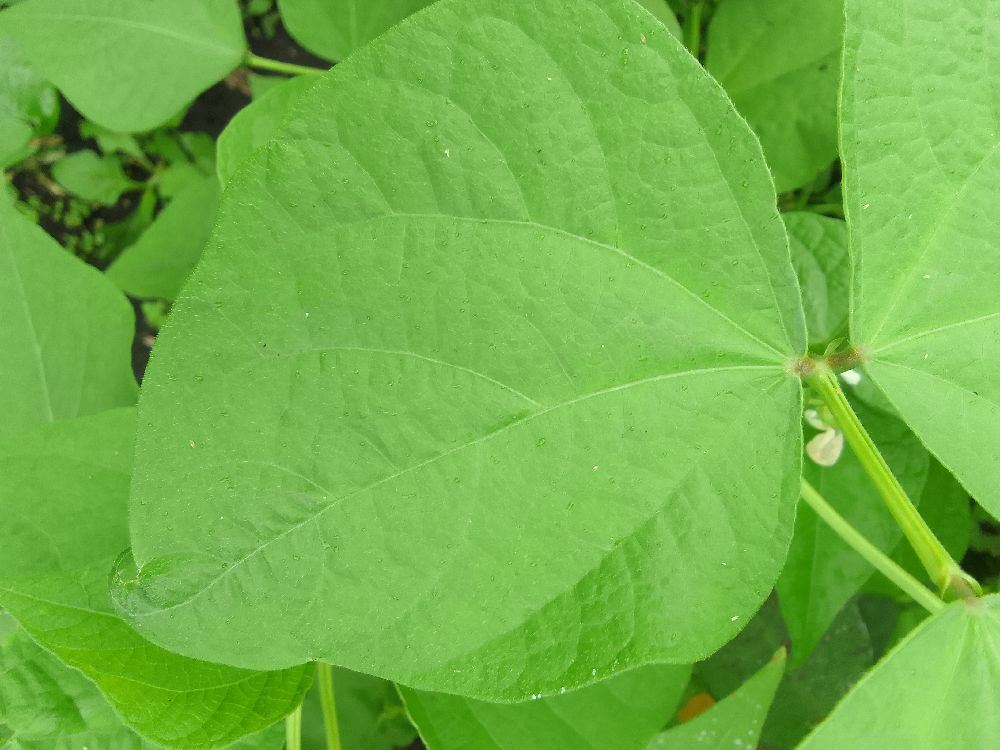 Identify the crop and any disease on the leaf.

common bean, healthy
